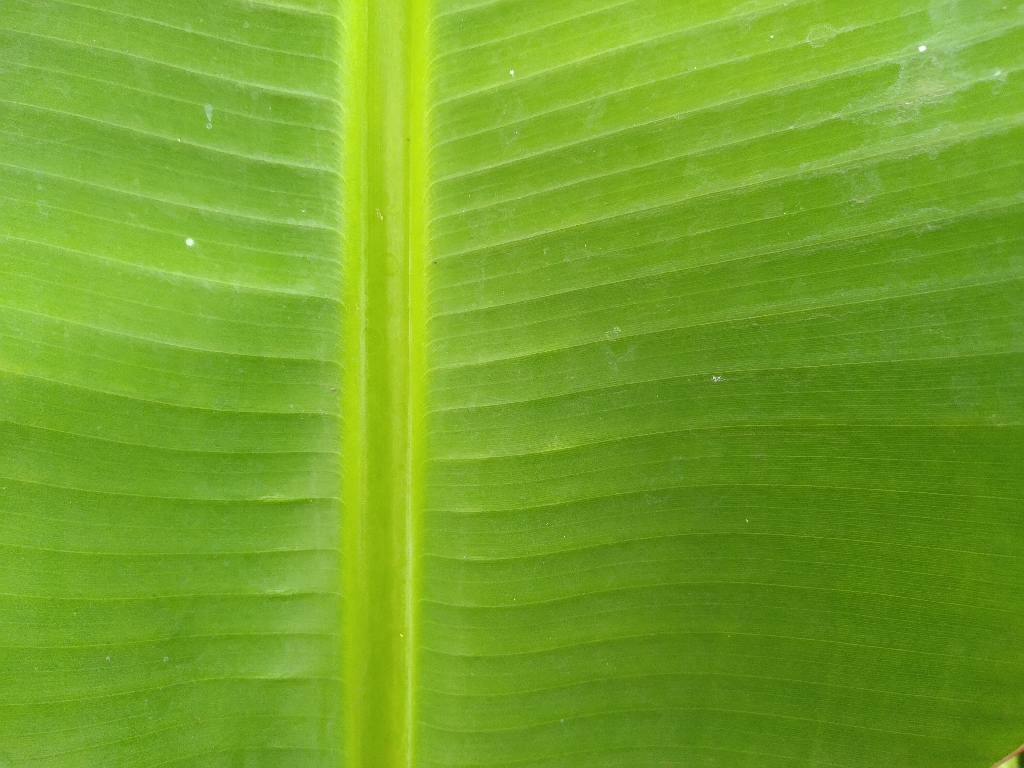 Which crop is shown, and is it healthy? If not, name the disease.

banana, healthy
